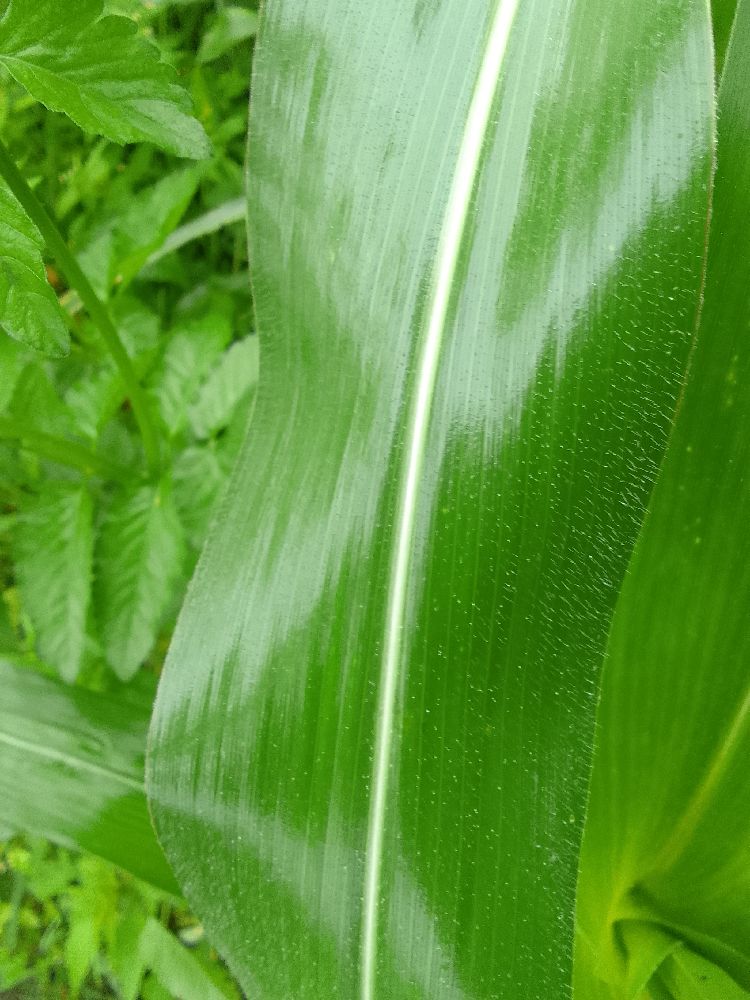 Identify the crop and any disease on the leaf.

maize, healthy
